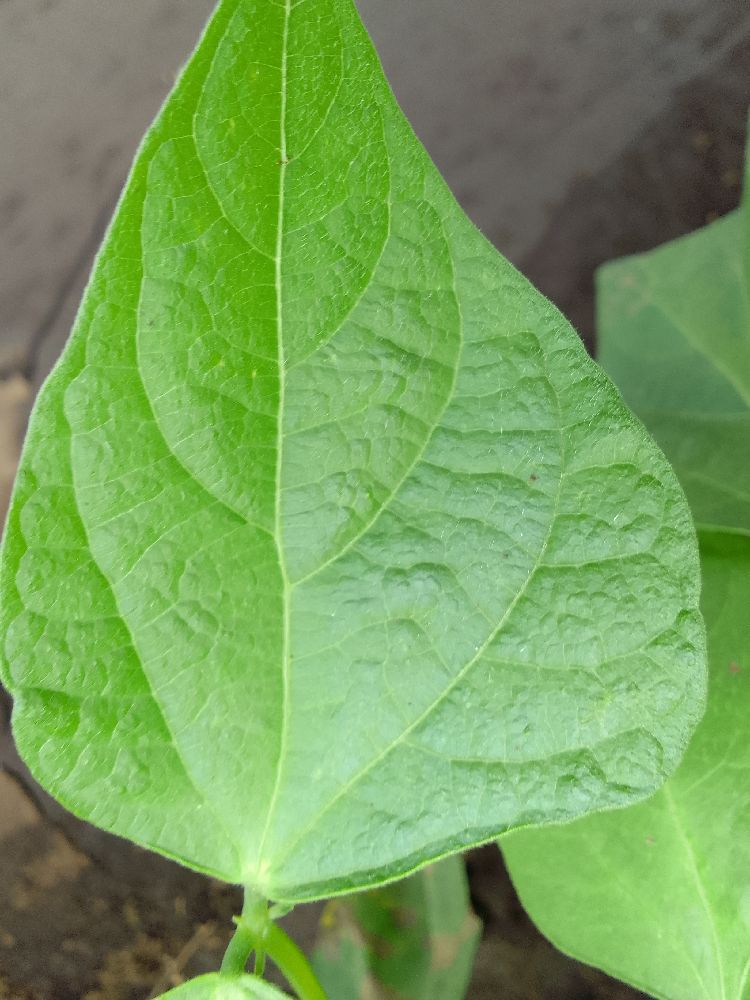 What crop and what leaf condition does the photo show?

common bean, healthy
